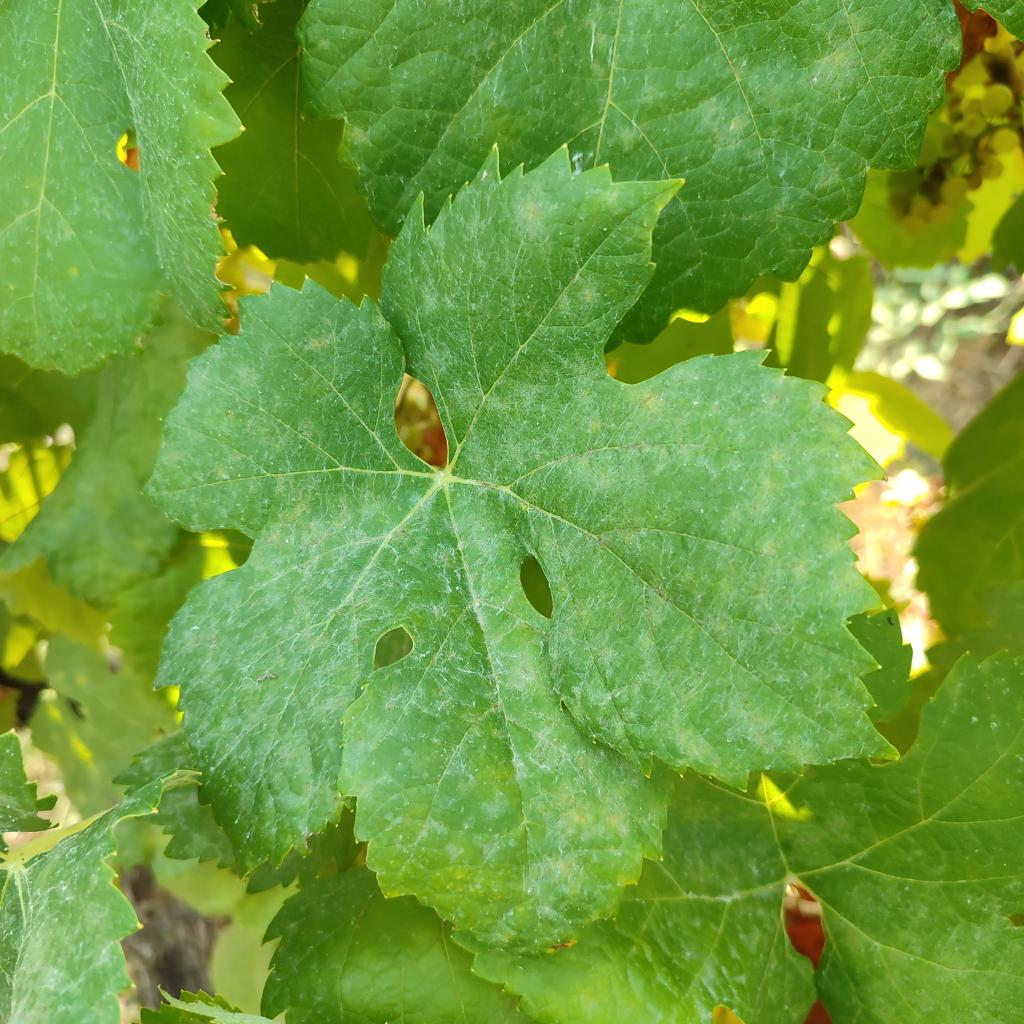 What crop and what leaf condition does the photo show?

grapevine, powdery mildew
